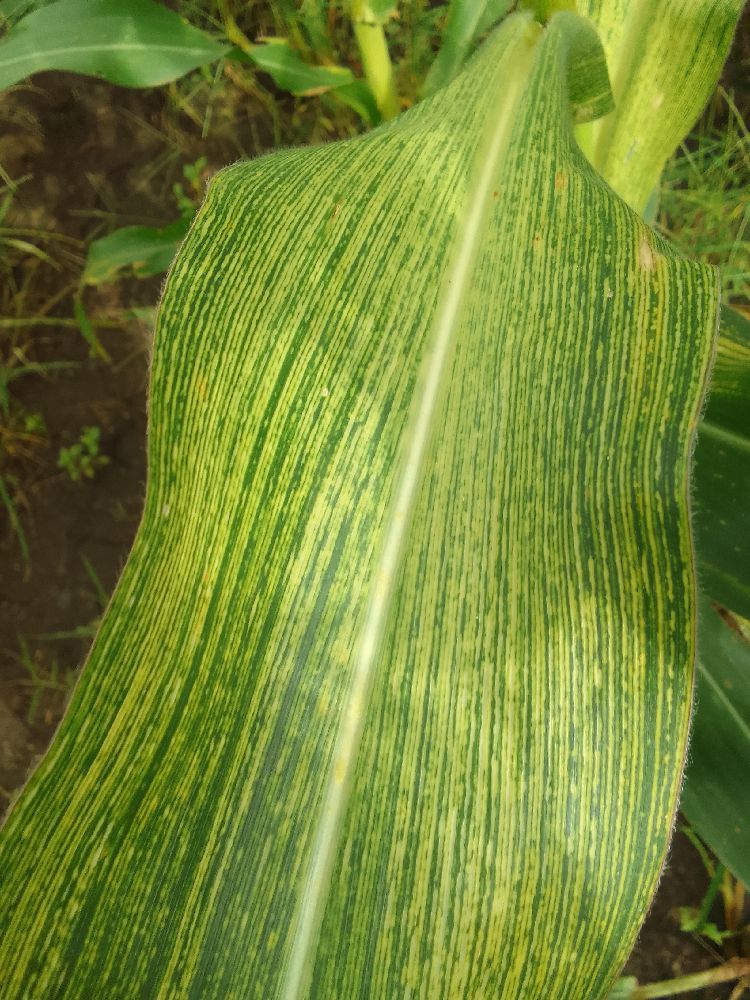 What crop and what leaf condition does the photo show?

maize, maize streak virus
